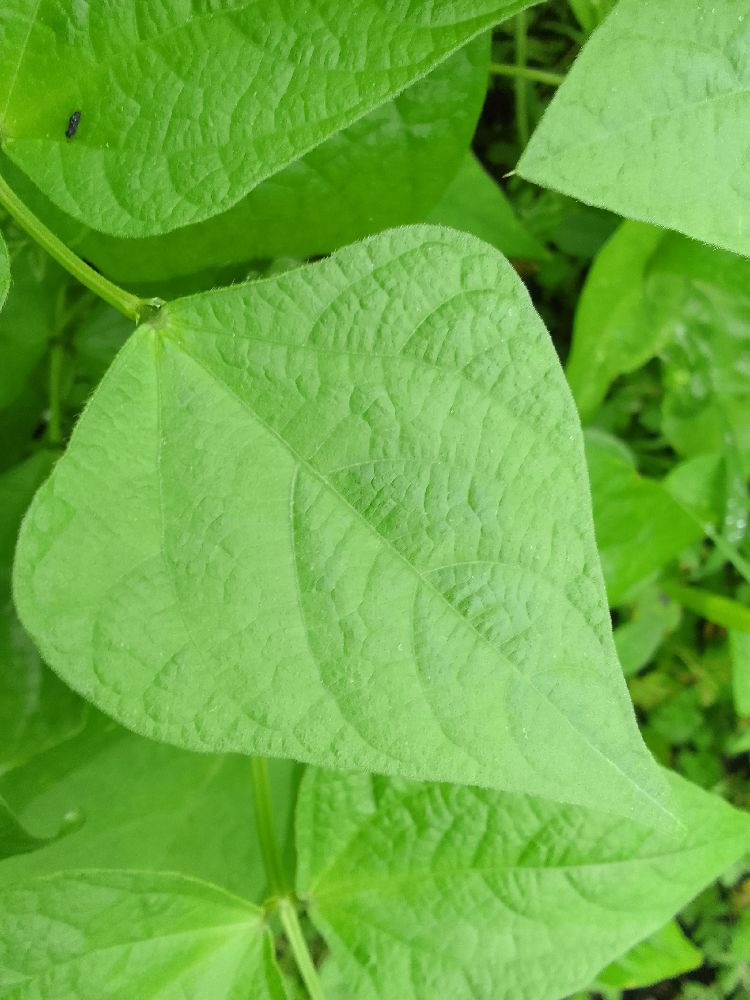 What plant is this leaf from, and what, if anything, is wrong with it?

common bean, healthy
